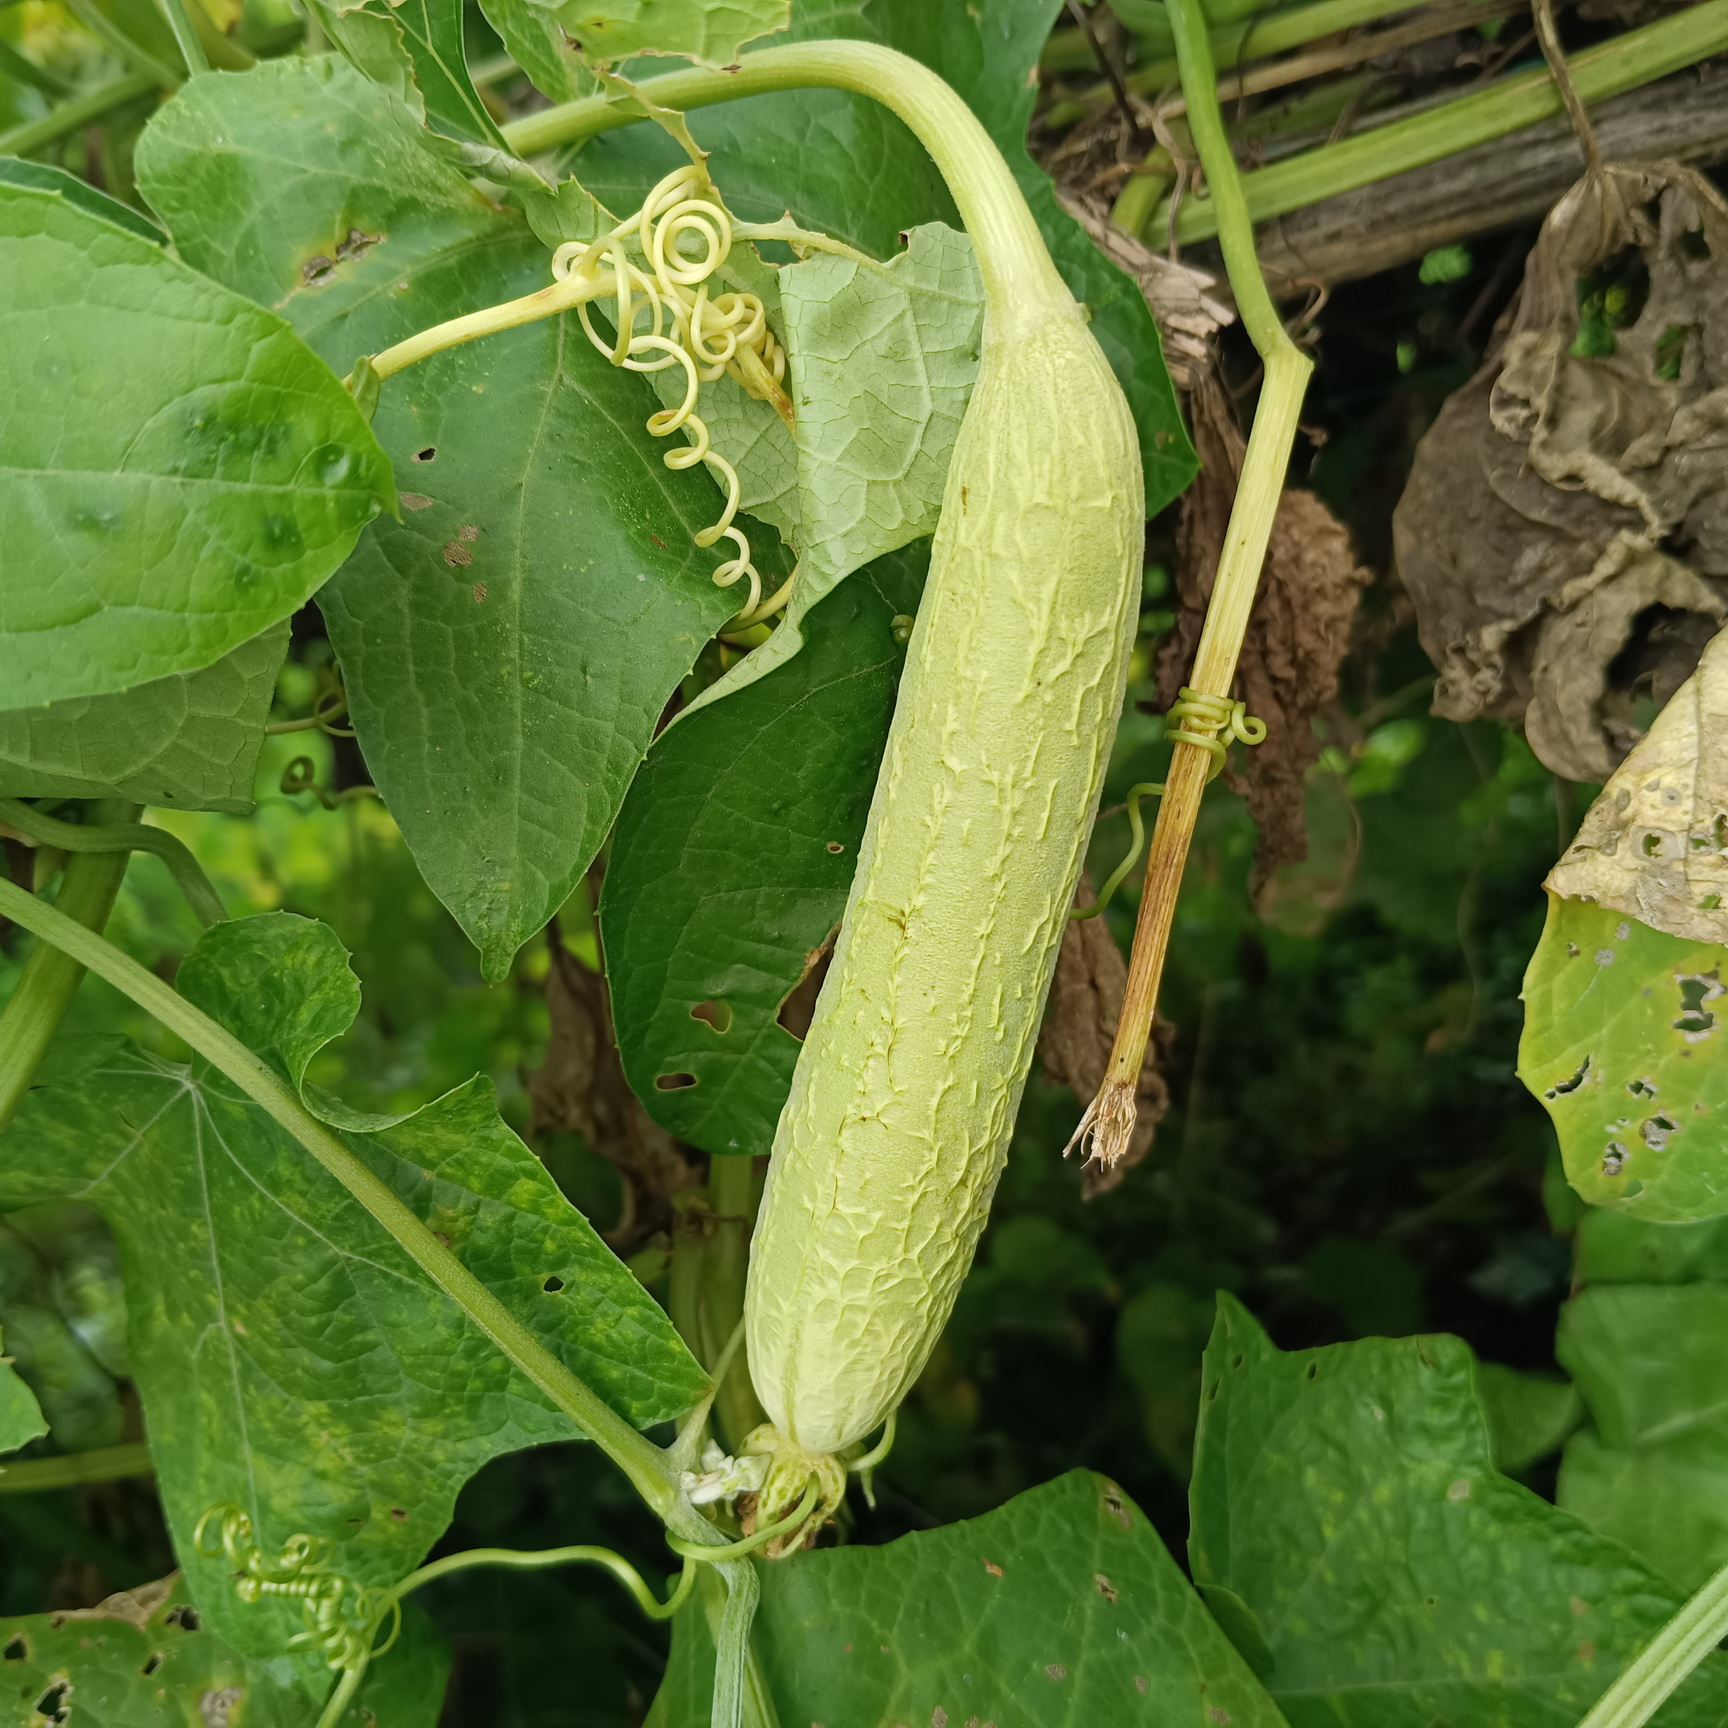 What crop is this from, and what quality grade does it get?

luffa, fresh
